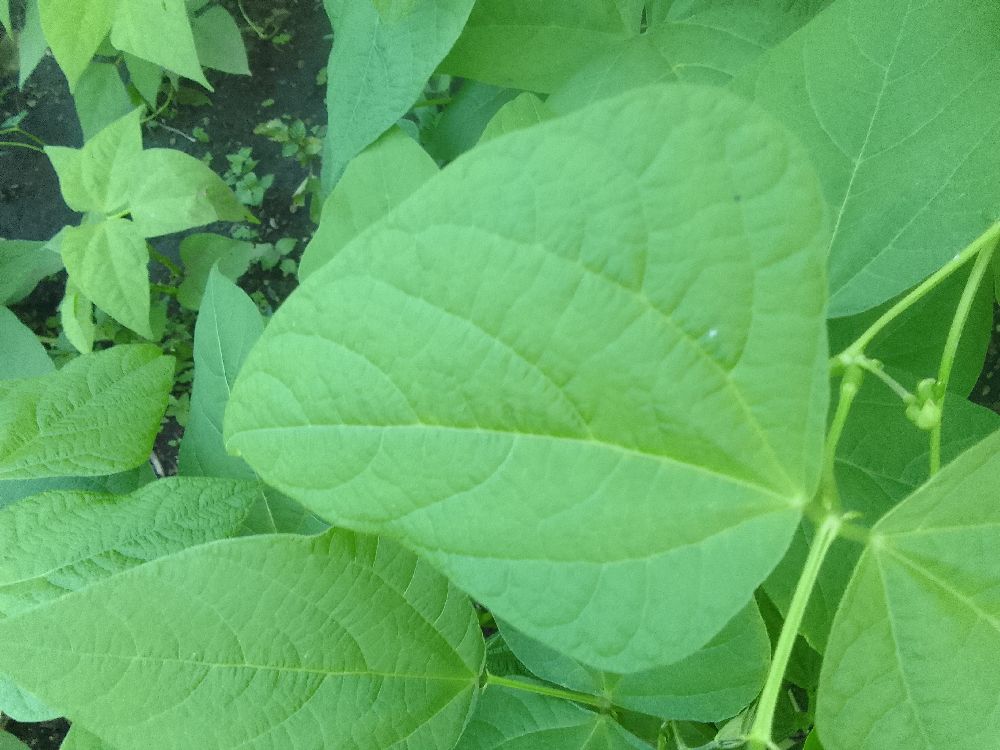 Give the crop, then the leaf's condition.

common bean, healthy
